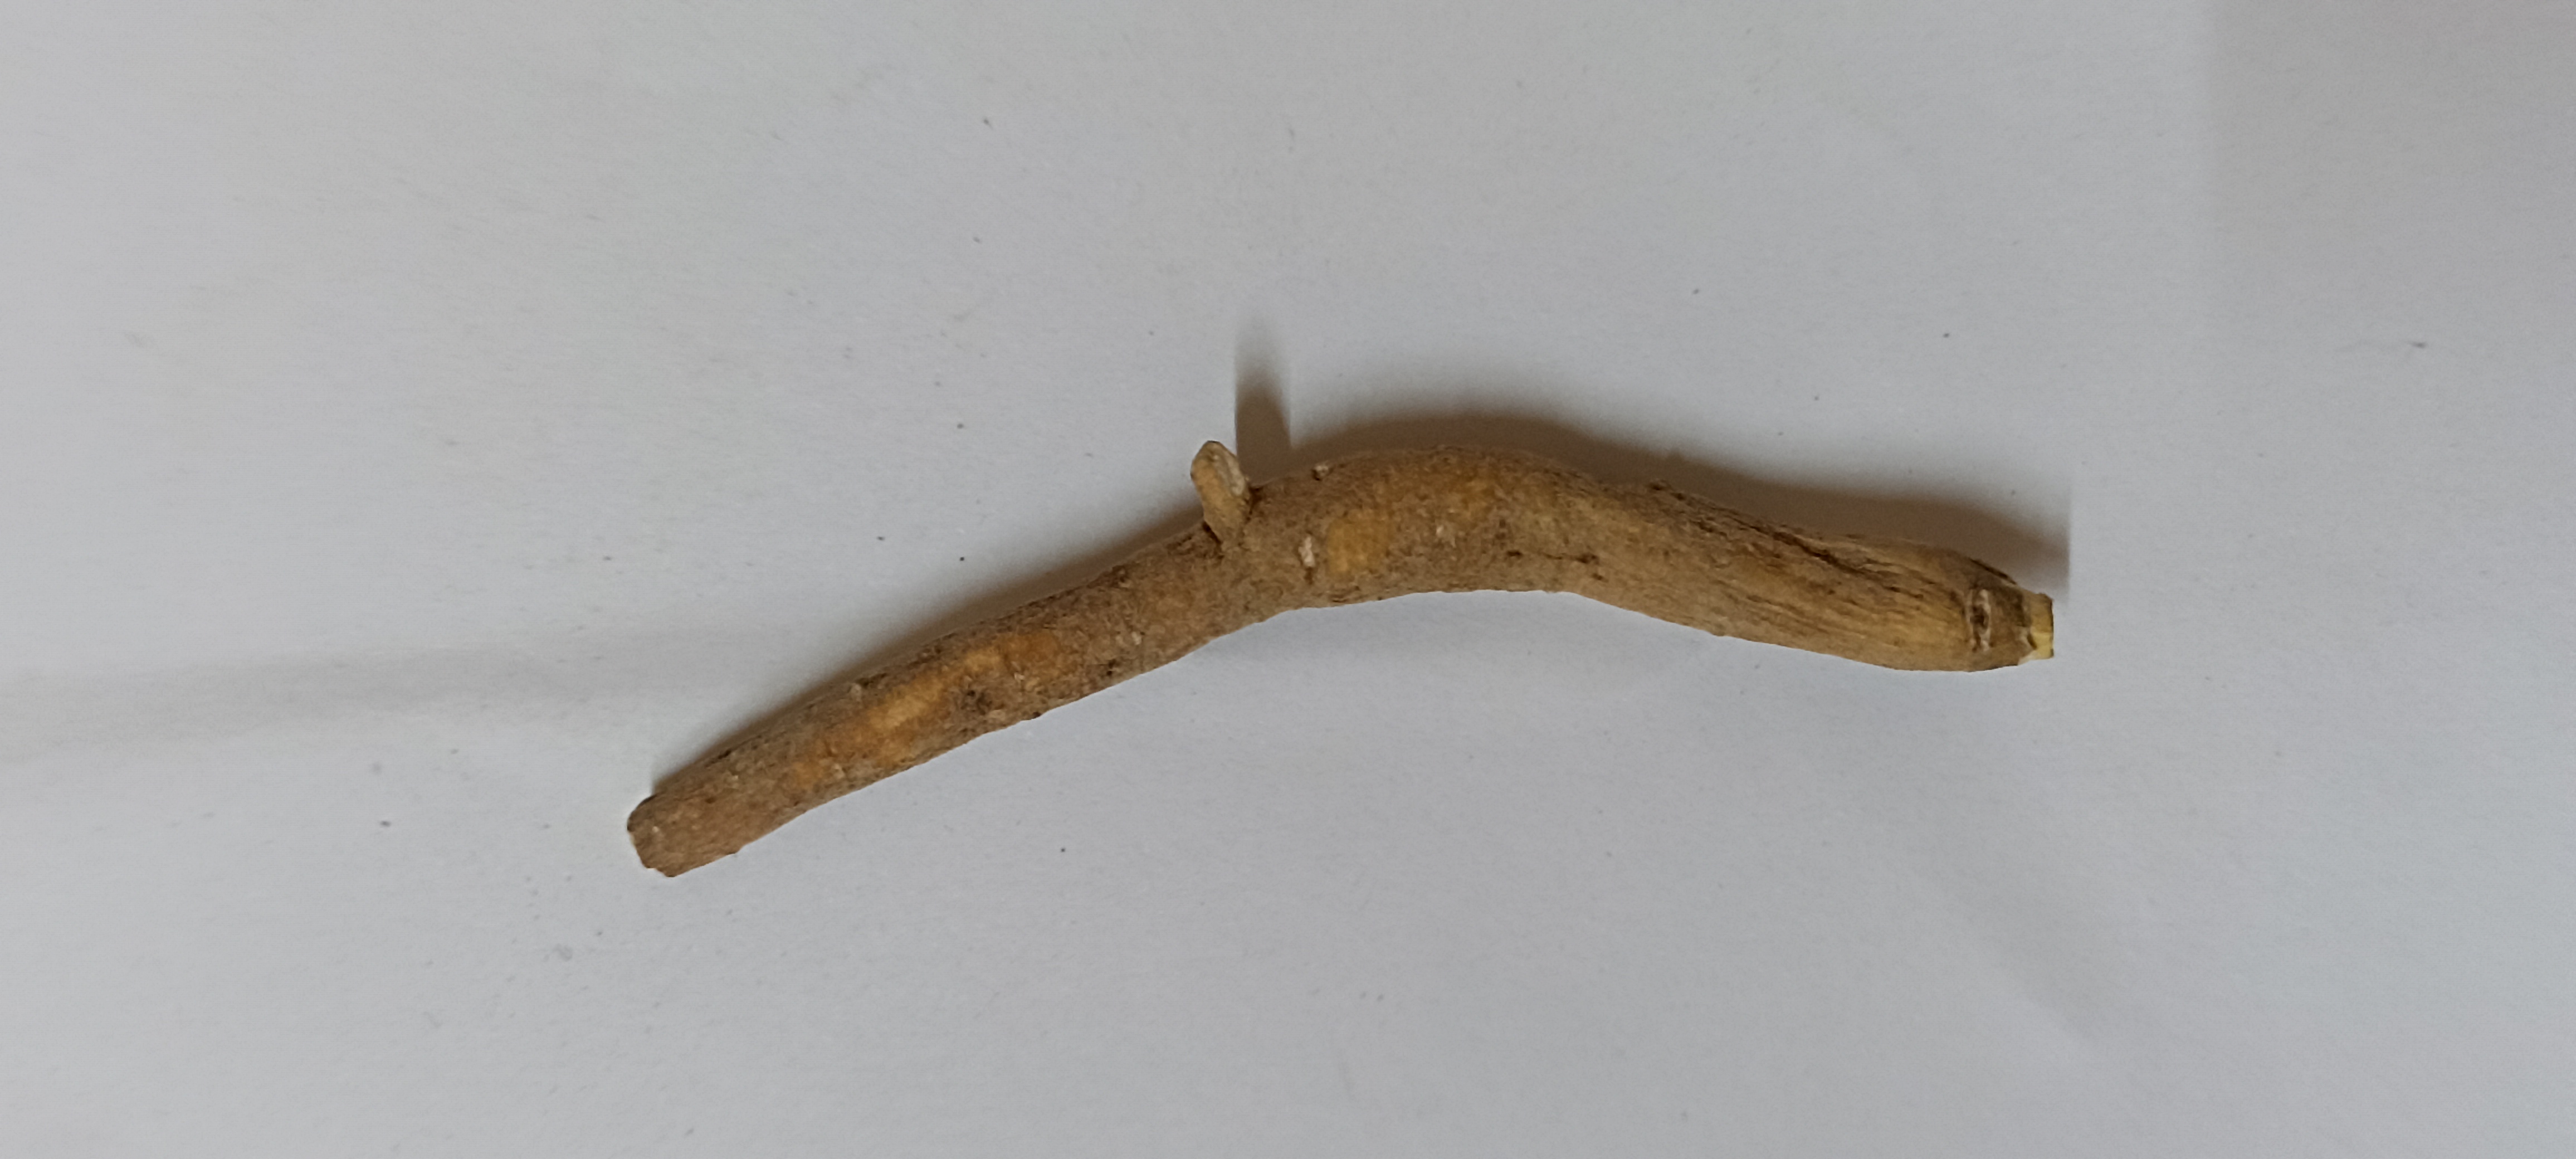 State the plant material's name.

ashwagandha
